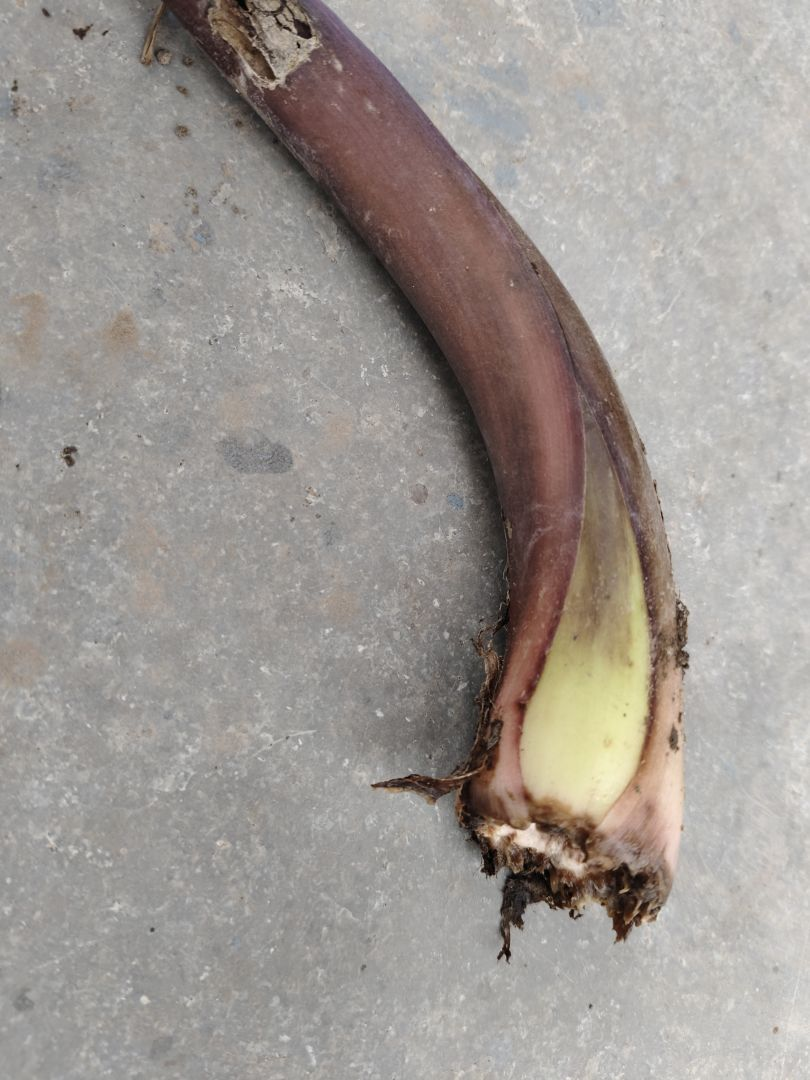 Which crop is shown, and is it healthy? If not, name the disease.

taro, root rot
